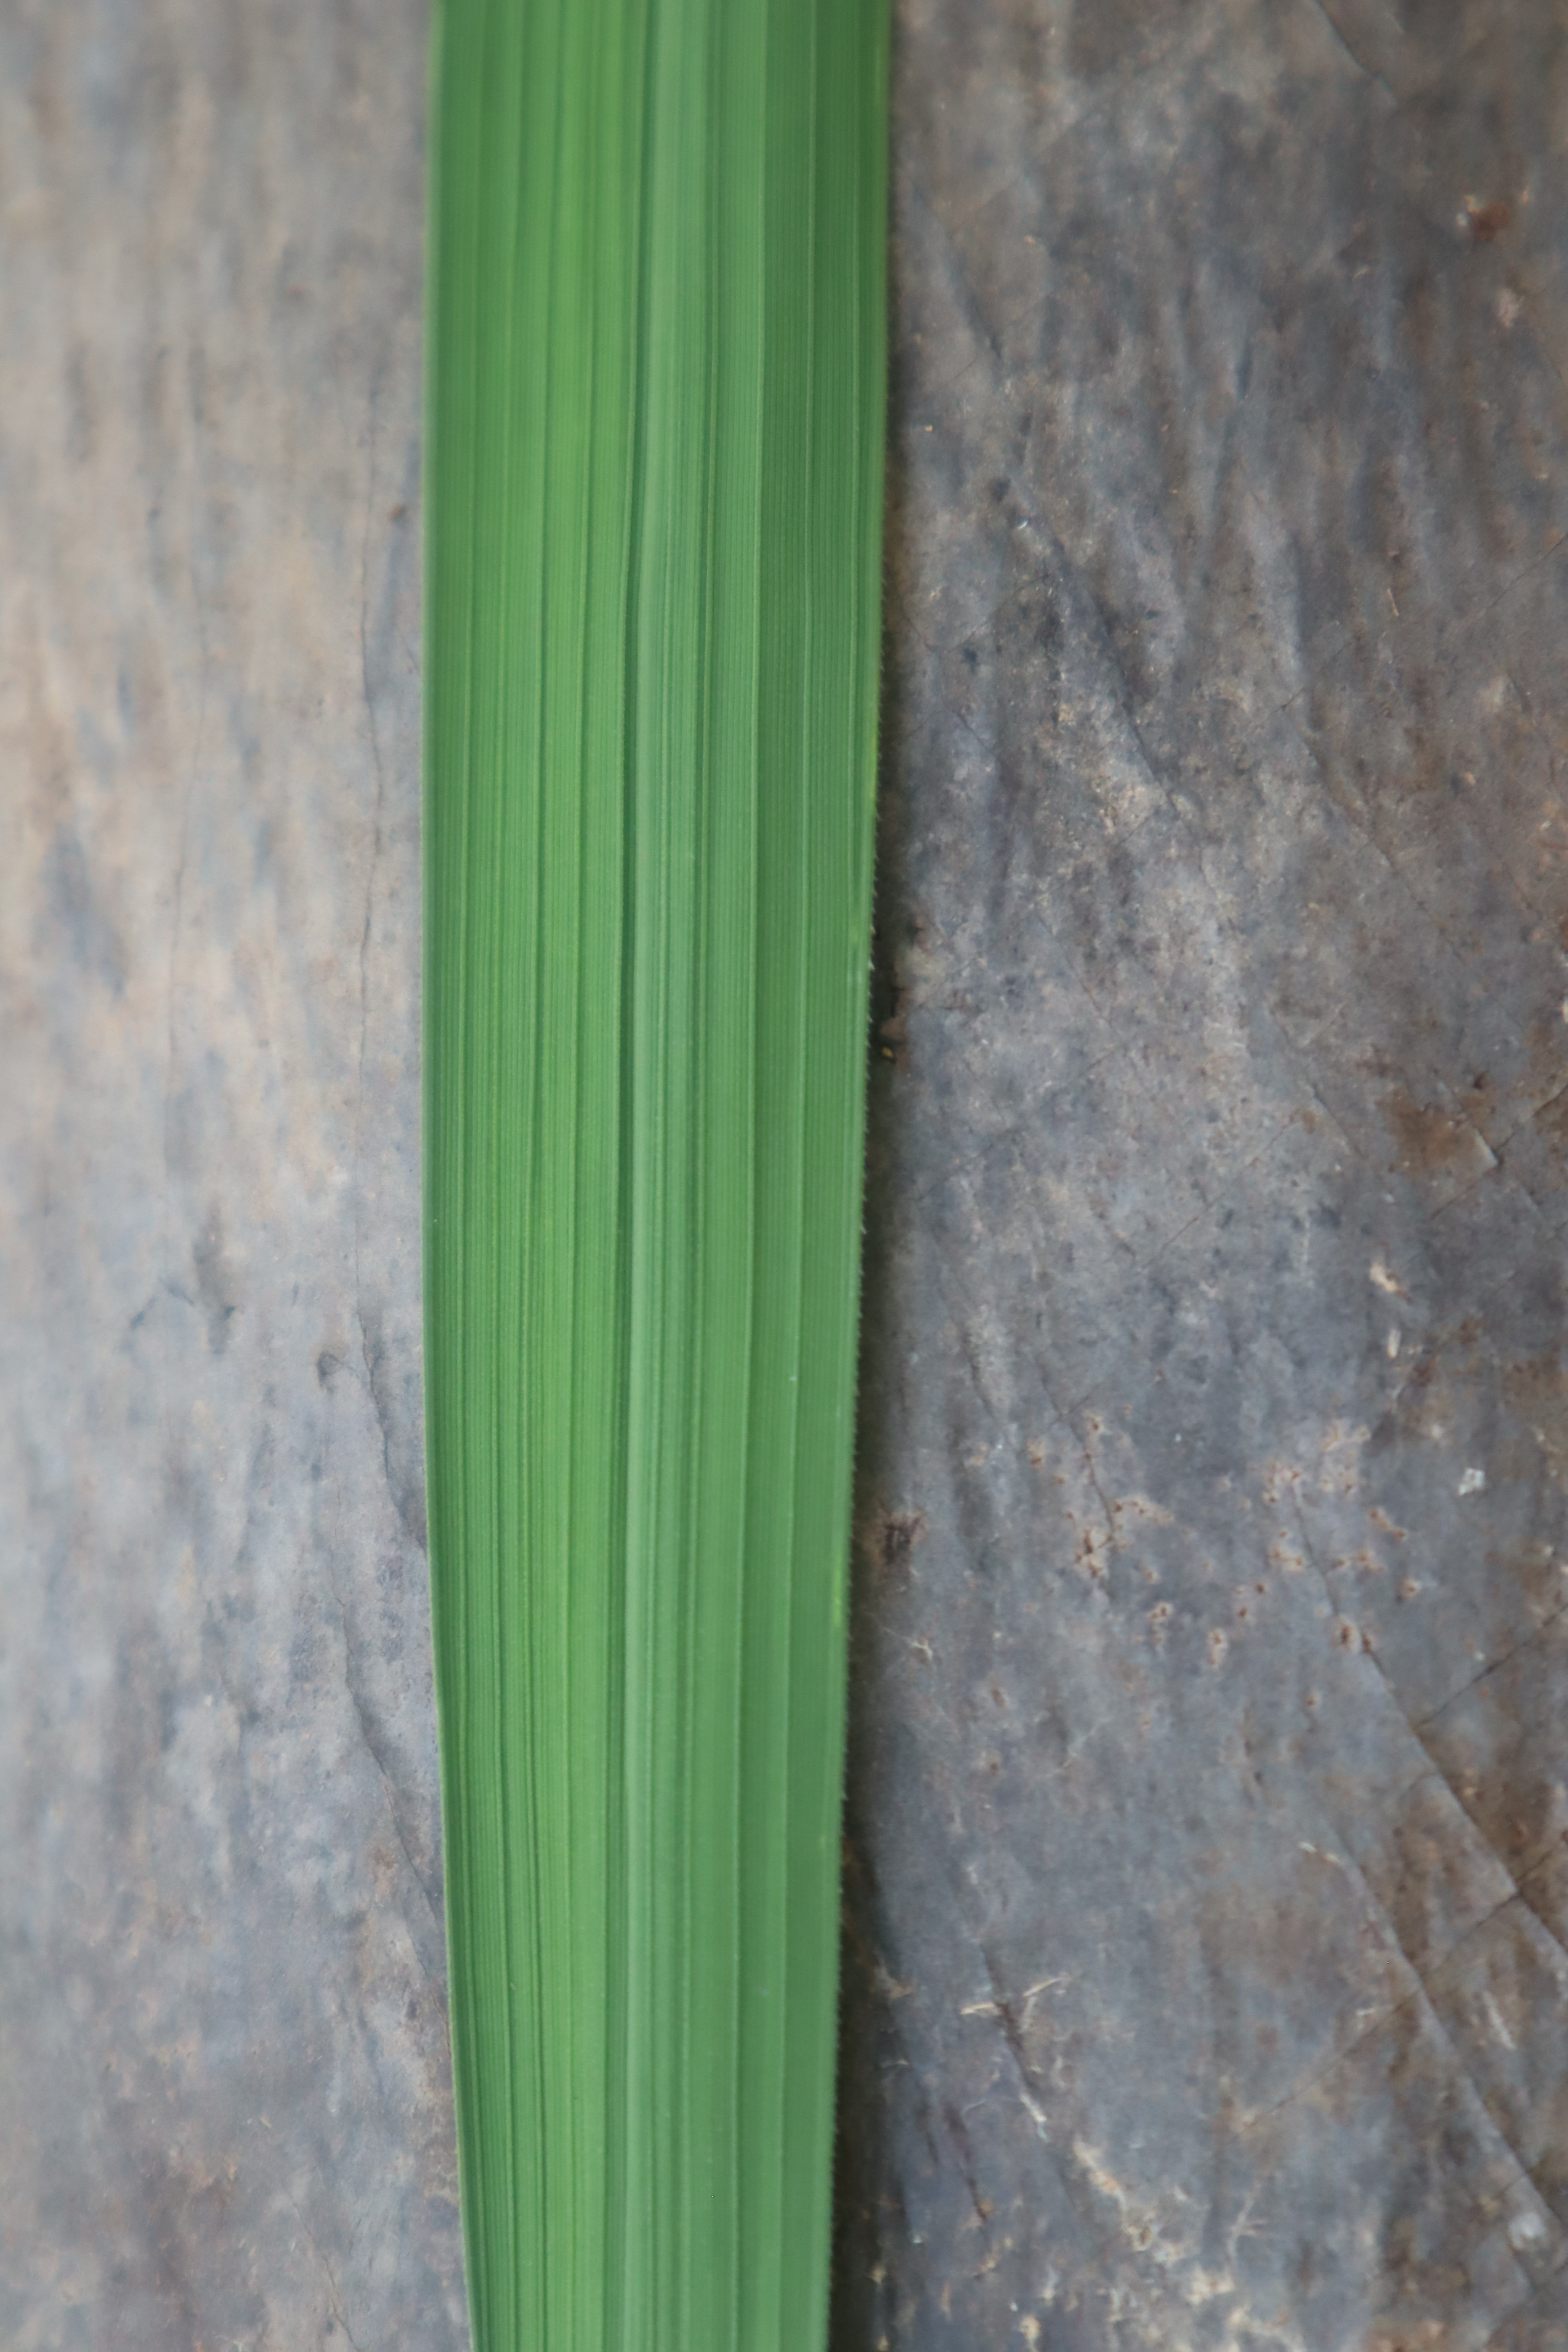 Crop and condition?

rice, healthy leaves
